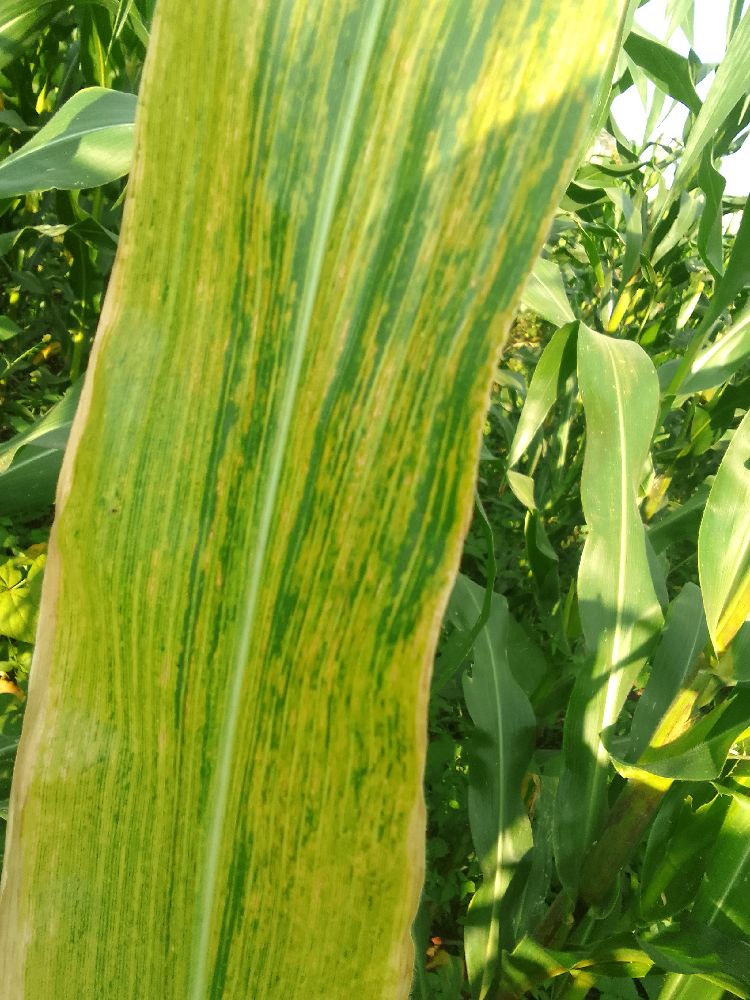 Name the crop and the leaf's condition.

maize, maize lethal necrosis
